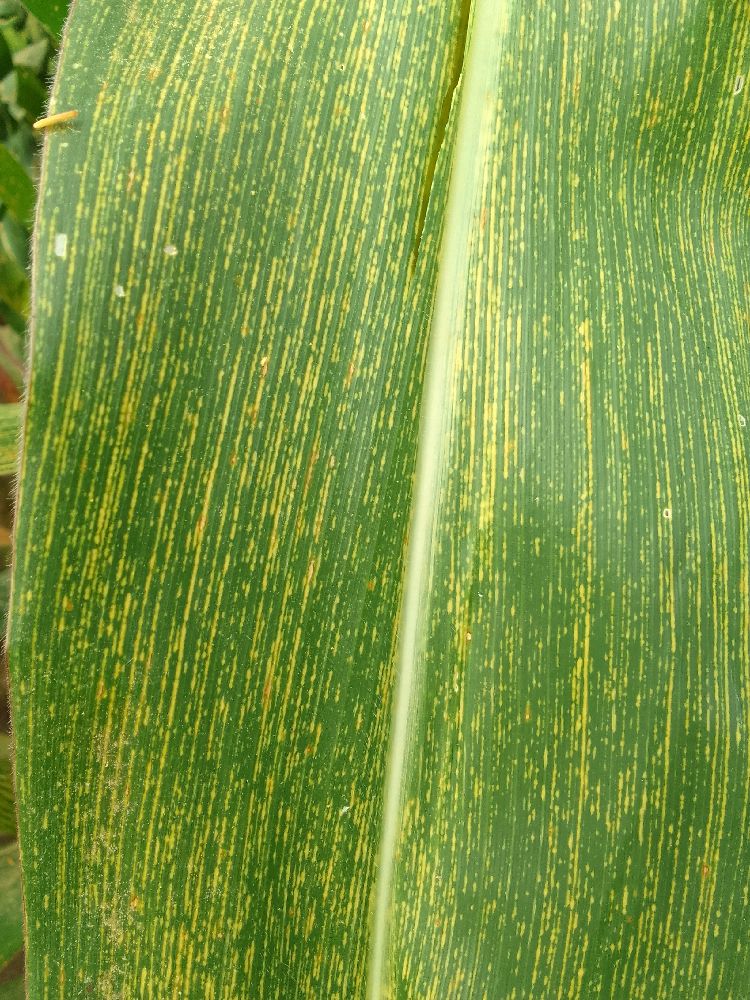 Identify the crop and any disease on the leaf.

maize, maize streak virus
